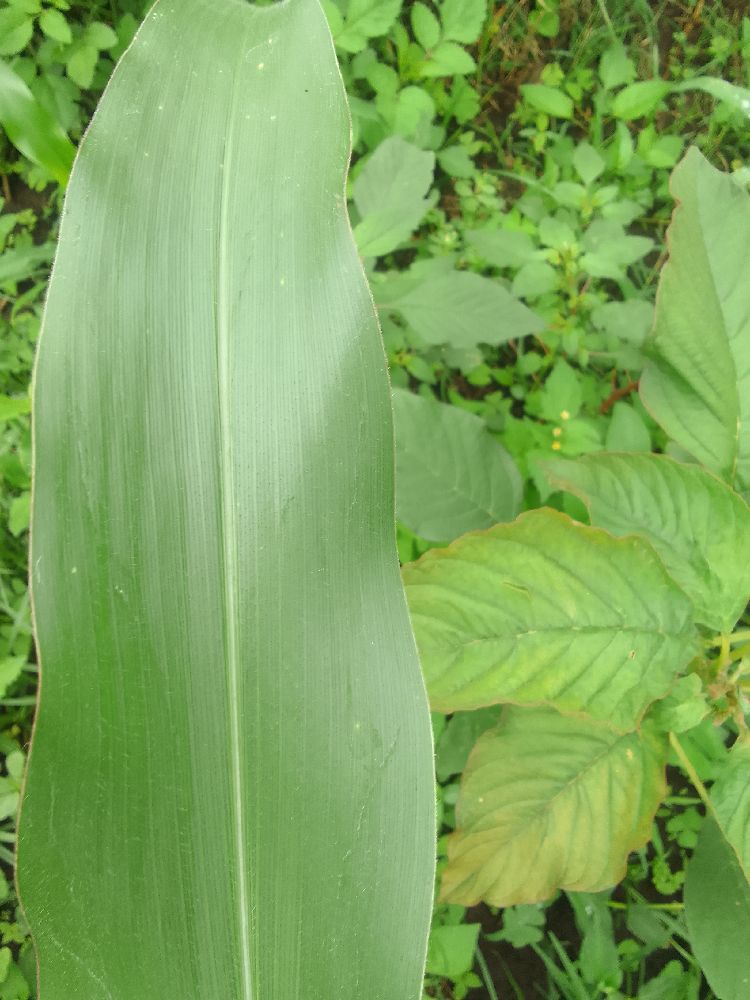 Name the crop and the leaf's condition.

maize, healthy
